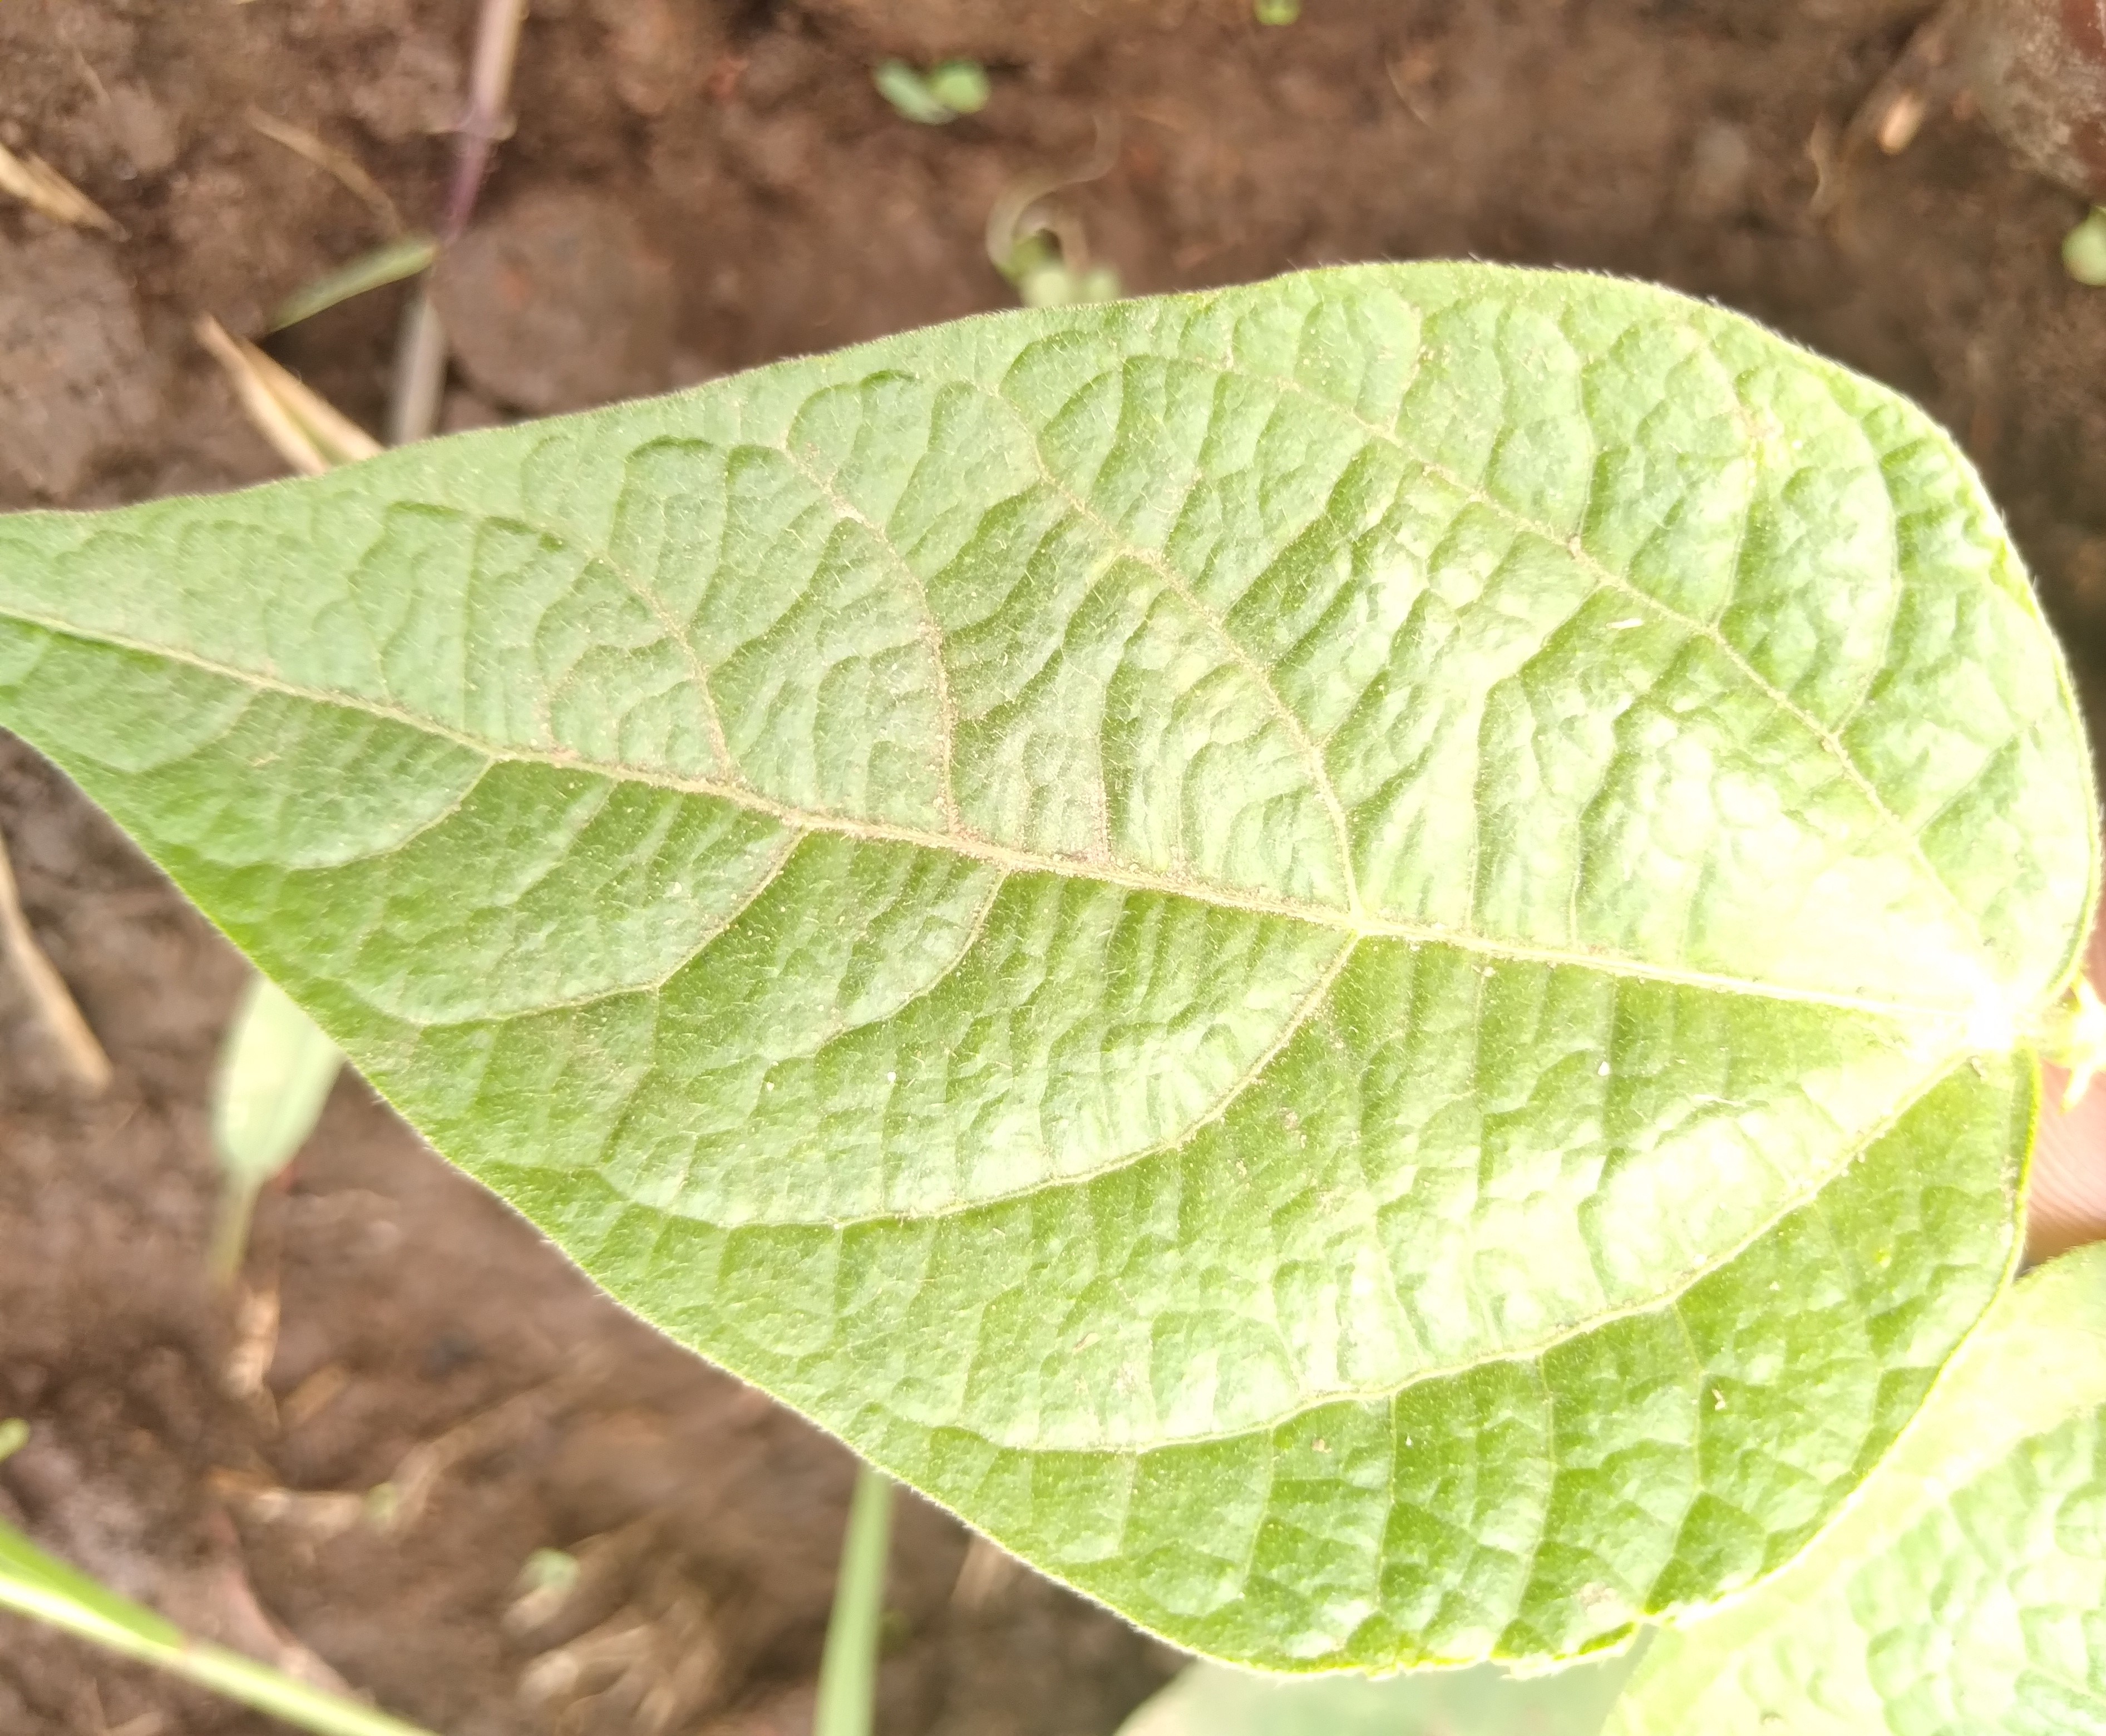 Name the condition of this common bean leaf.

healthy
